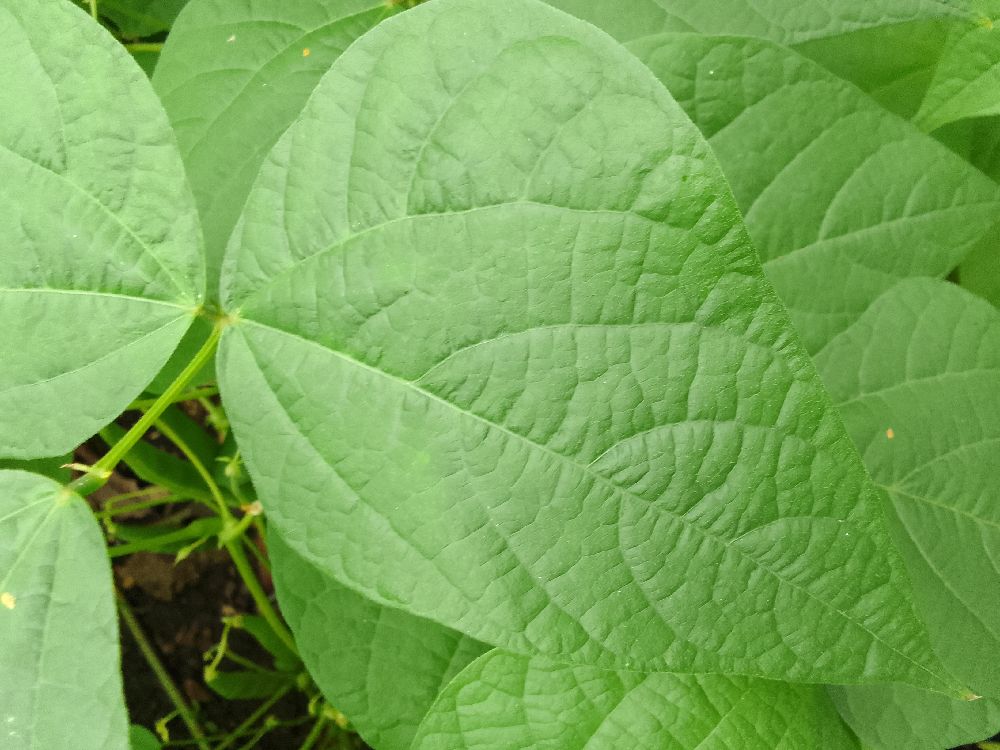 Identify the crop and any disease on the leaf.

common bean, healthy
